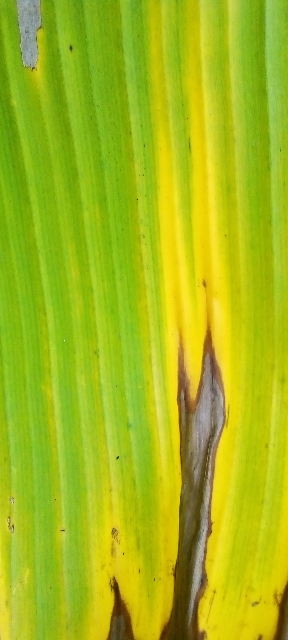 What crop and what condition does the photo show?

banana, fusarium wilt race 1
